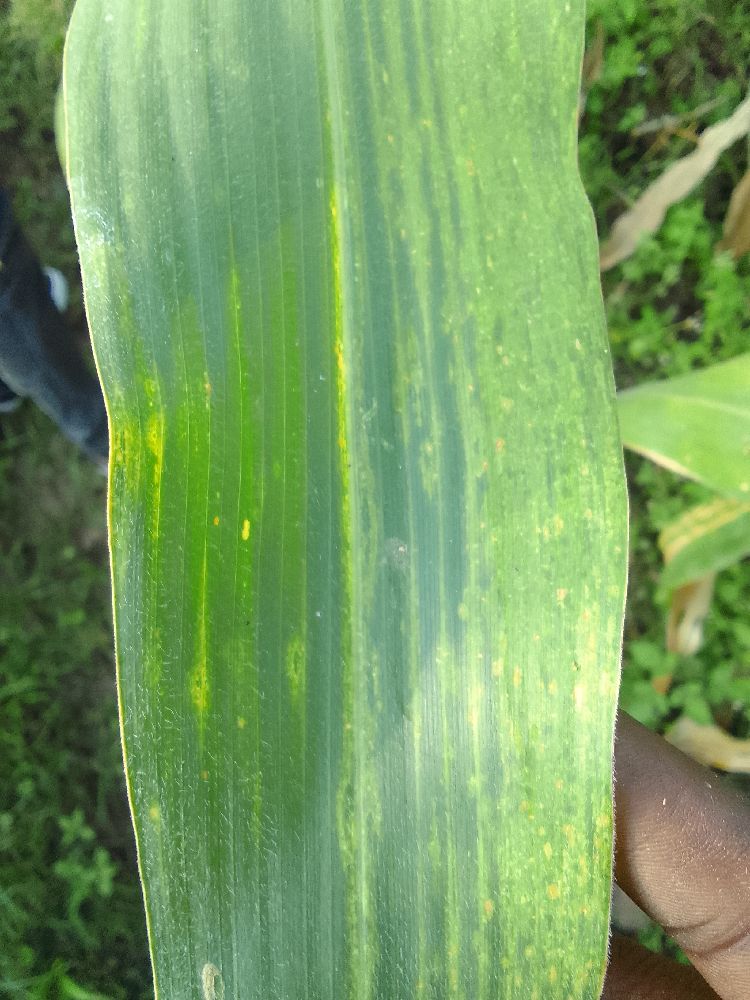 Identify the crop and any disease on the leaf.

maize, maize lethal necrosis
